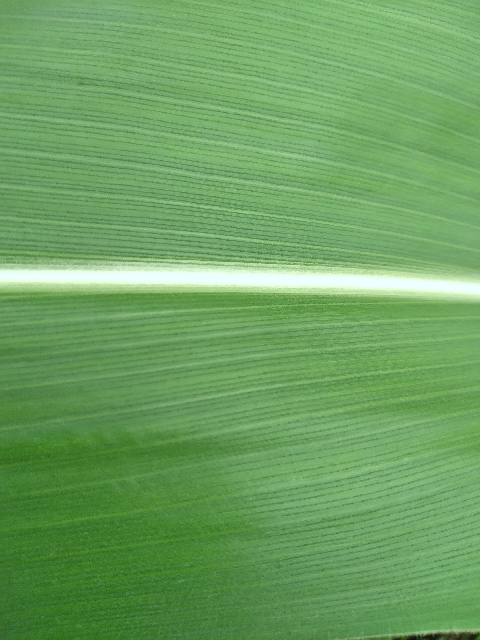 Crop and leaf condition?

maize, healthy
